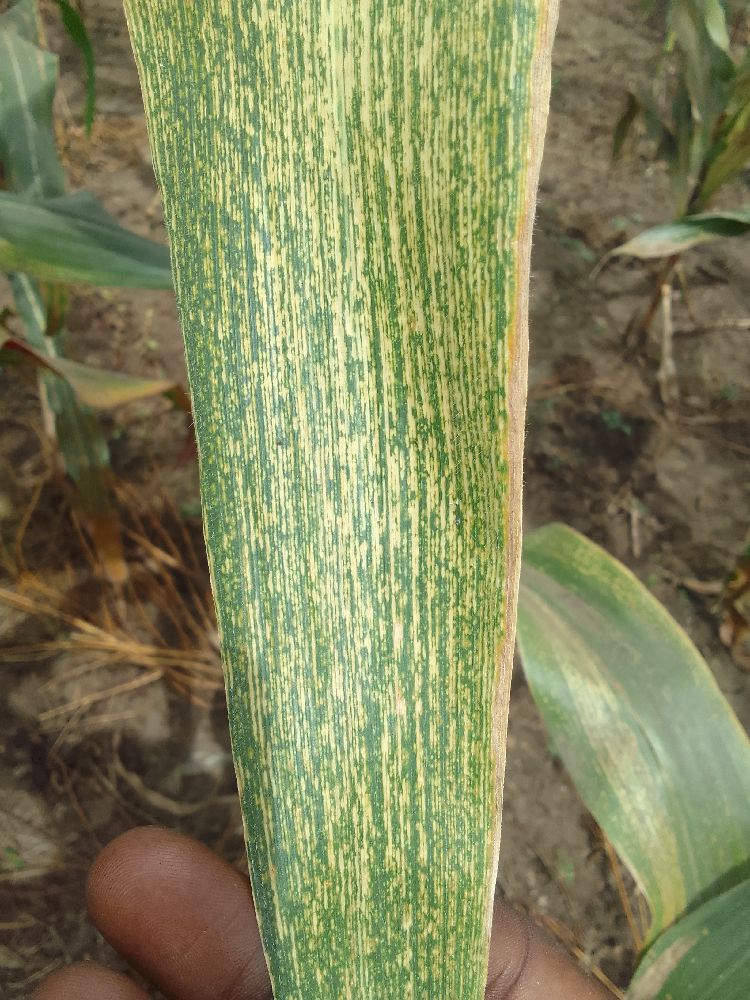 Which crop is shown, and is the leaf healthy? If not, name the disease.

maize, maize streak virus
